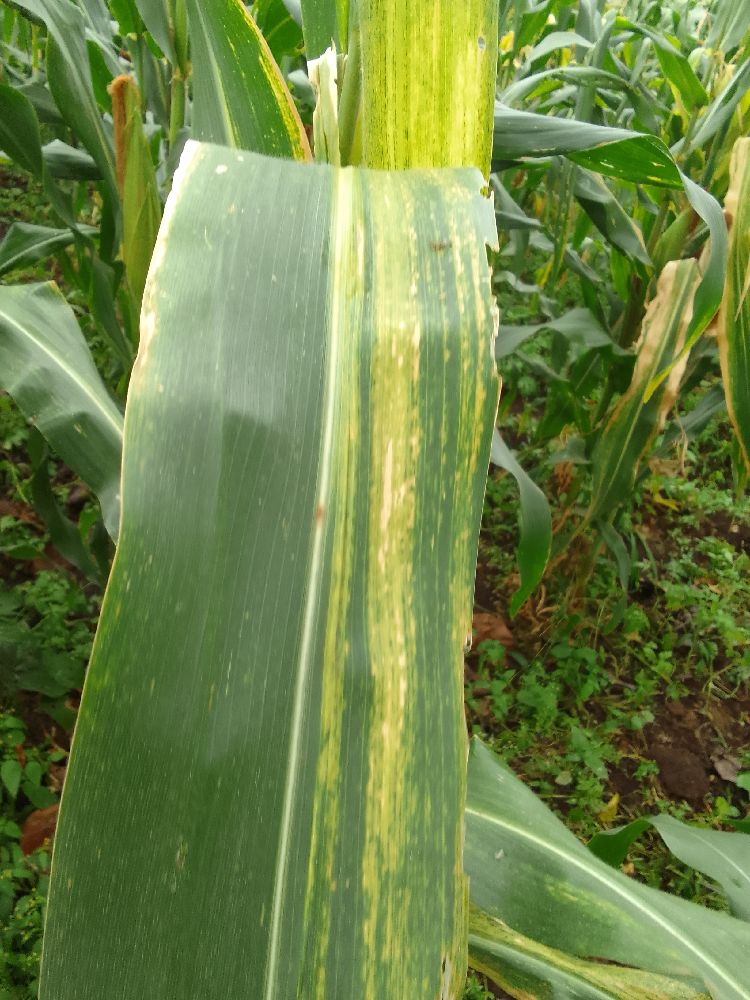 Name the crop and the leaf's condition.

maize, maize lethal necrosis
